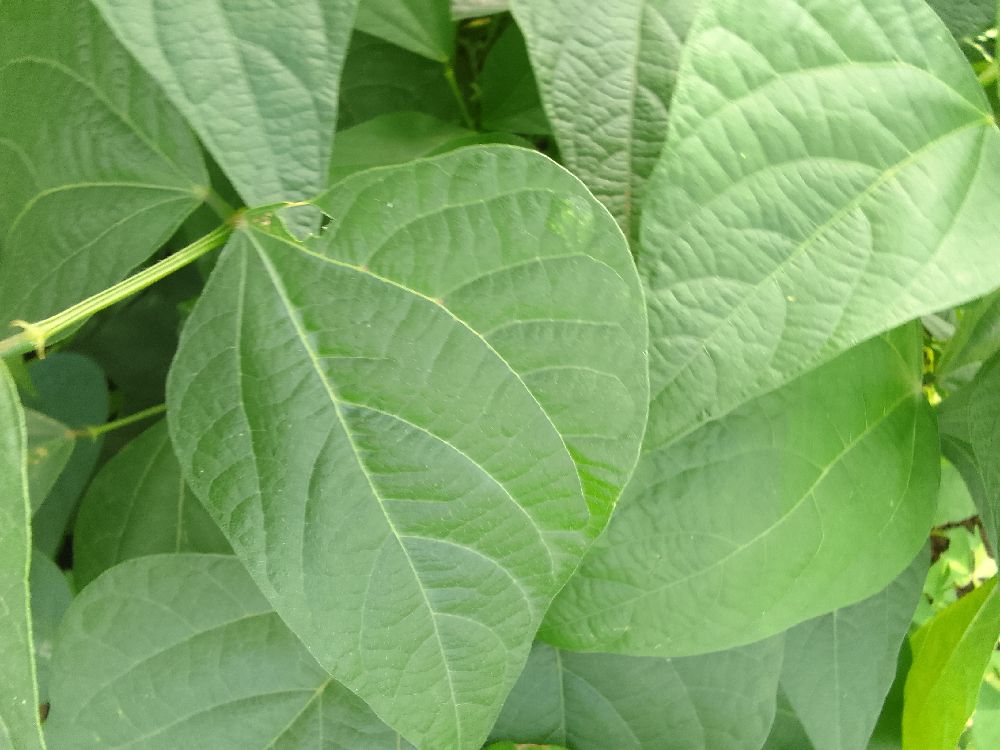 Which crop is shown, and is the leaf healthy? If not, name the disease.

common bean, healthy
